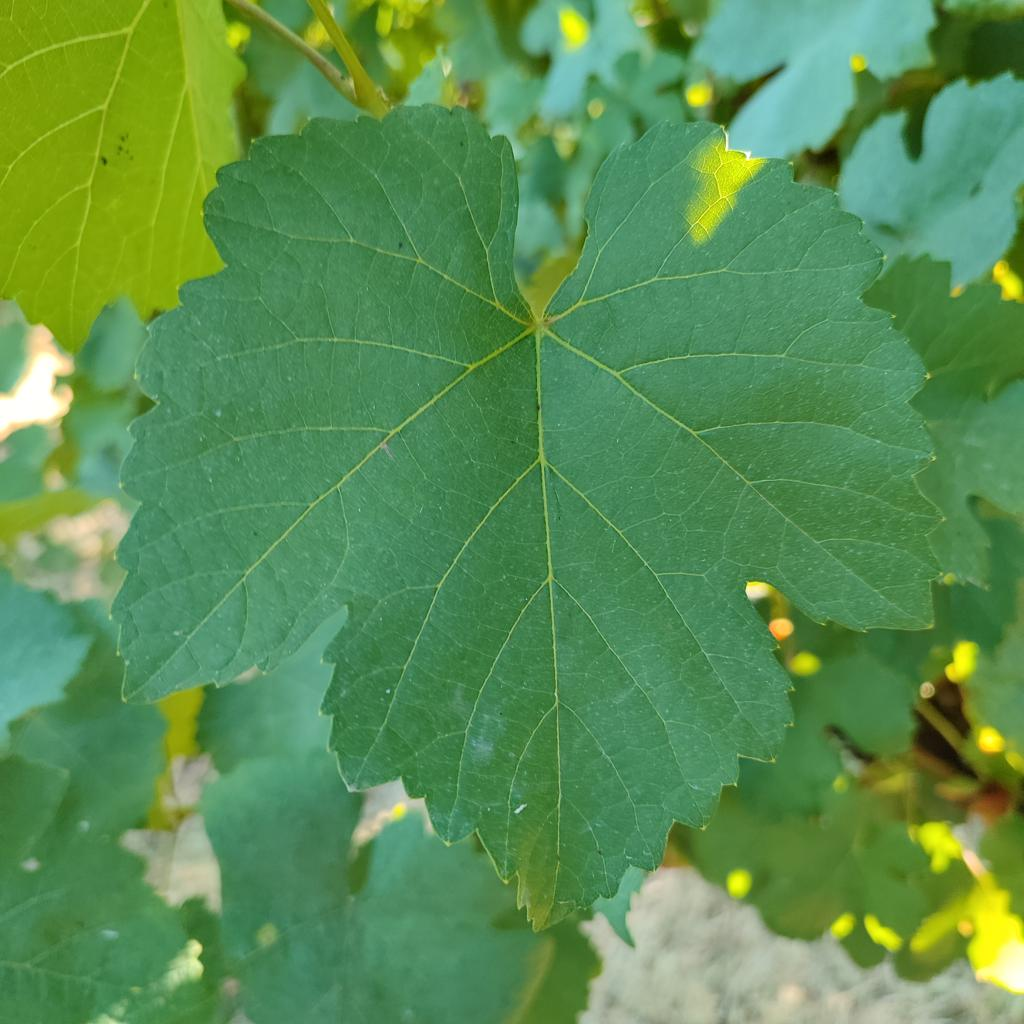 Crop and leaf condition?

grapevine, healthy
